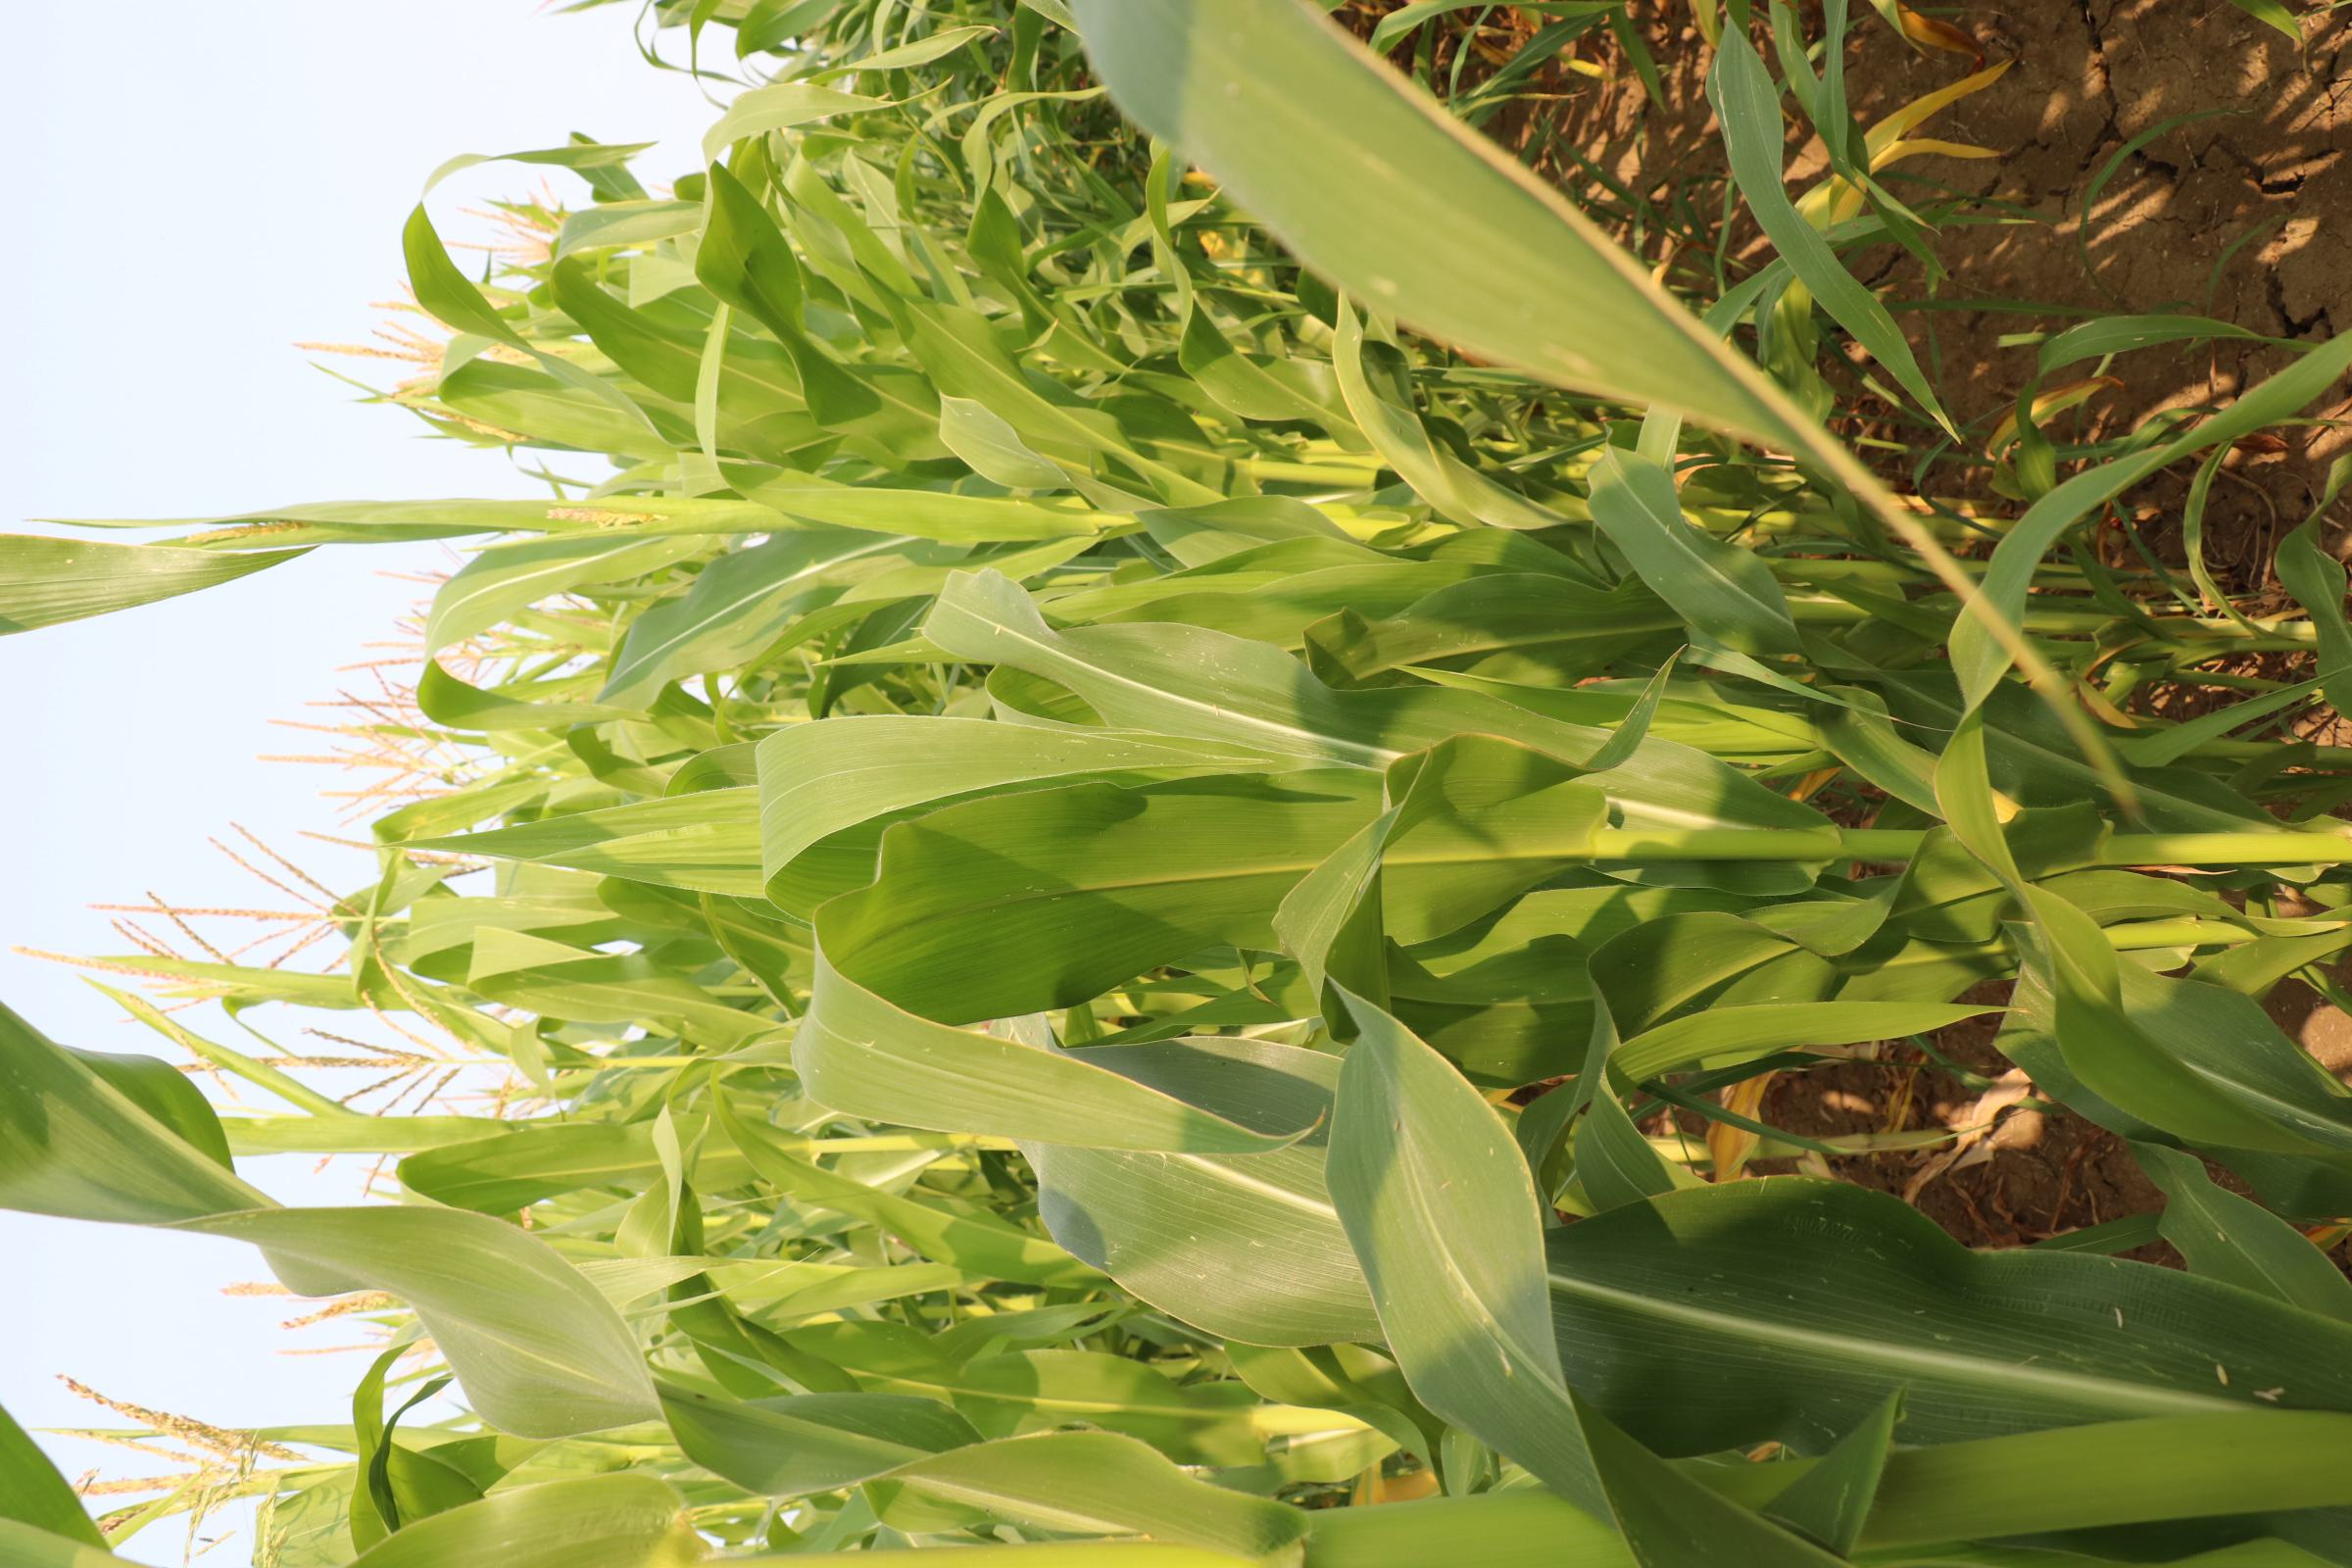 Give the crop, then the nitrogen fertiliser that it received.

maize, no added nitrogen
